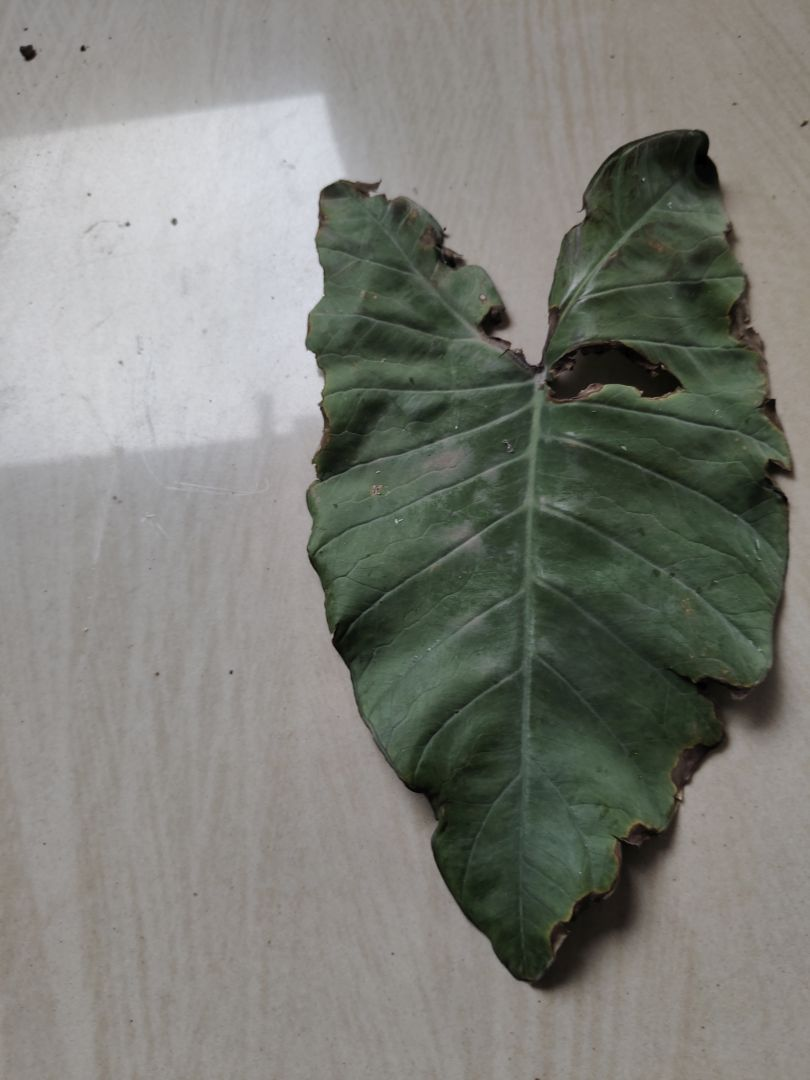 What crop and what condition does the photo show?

taro, leaf blight
